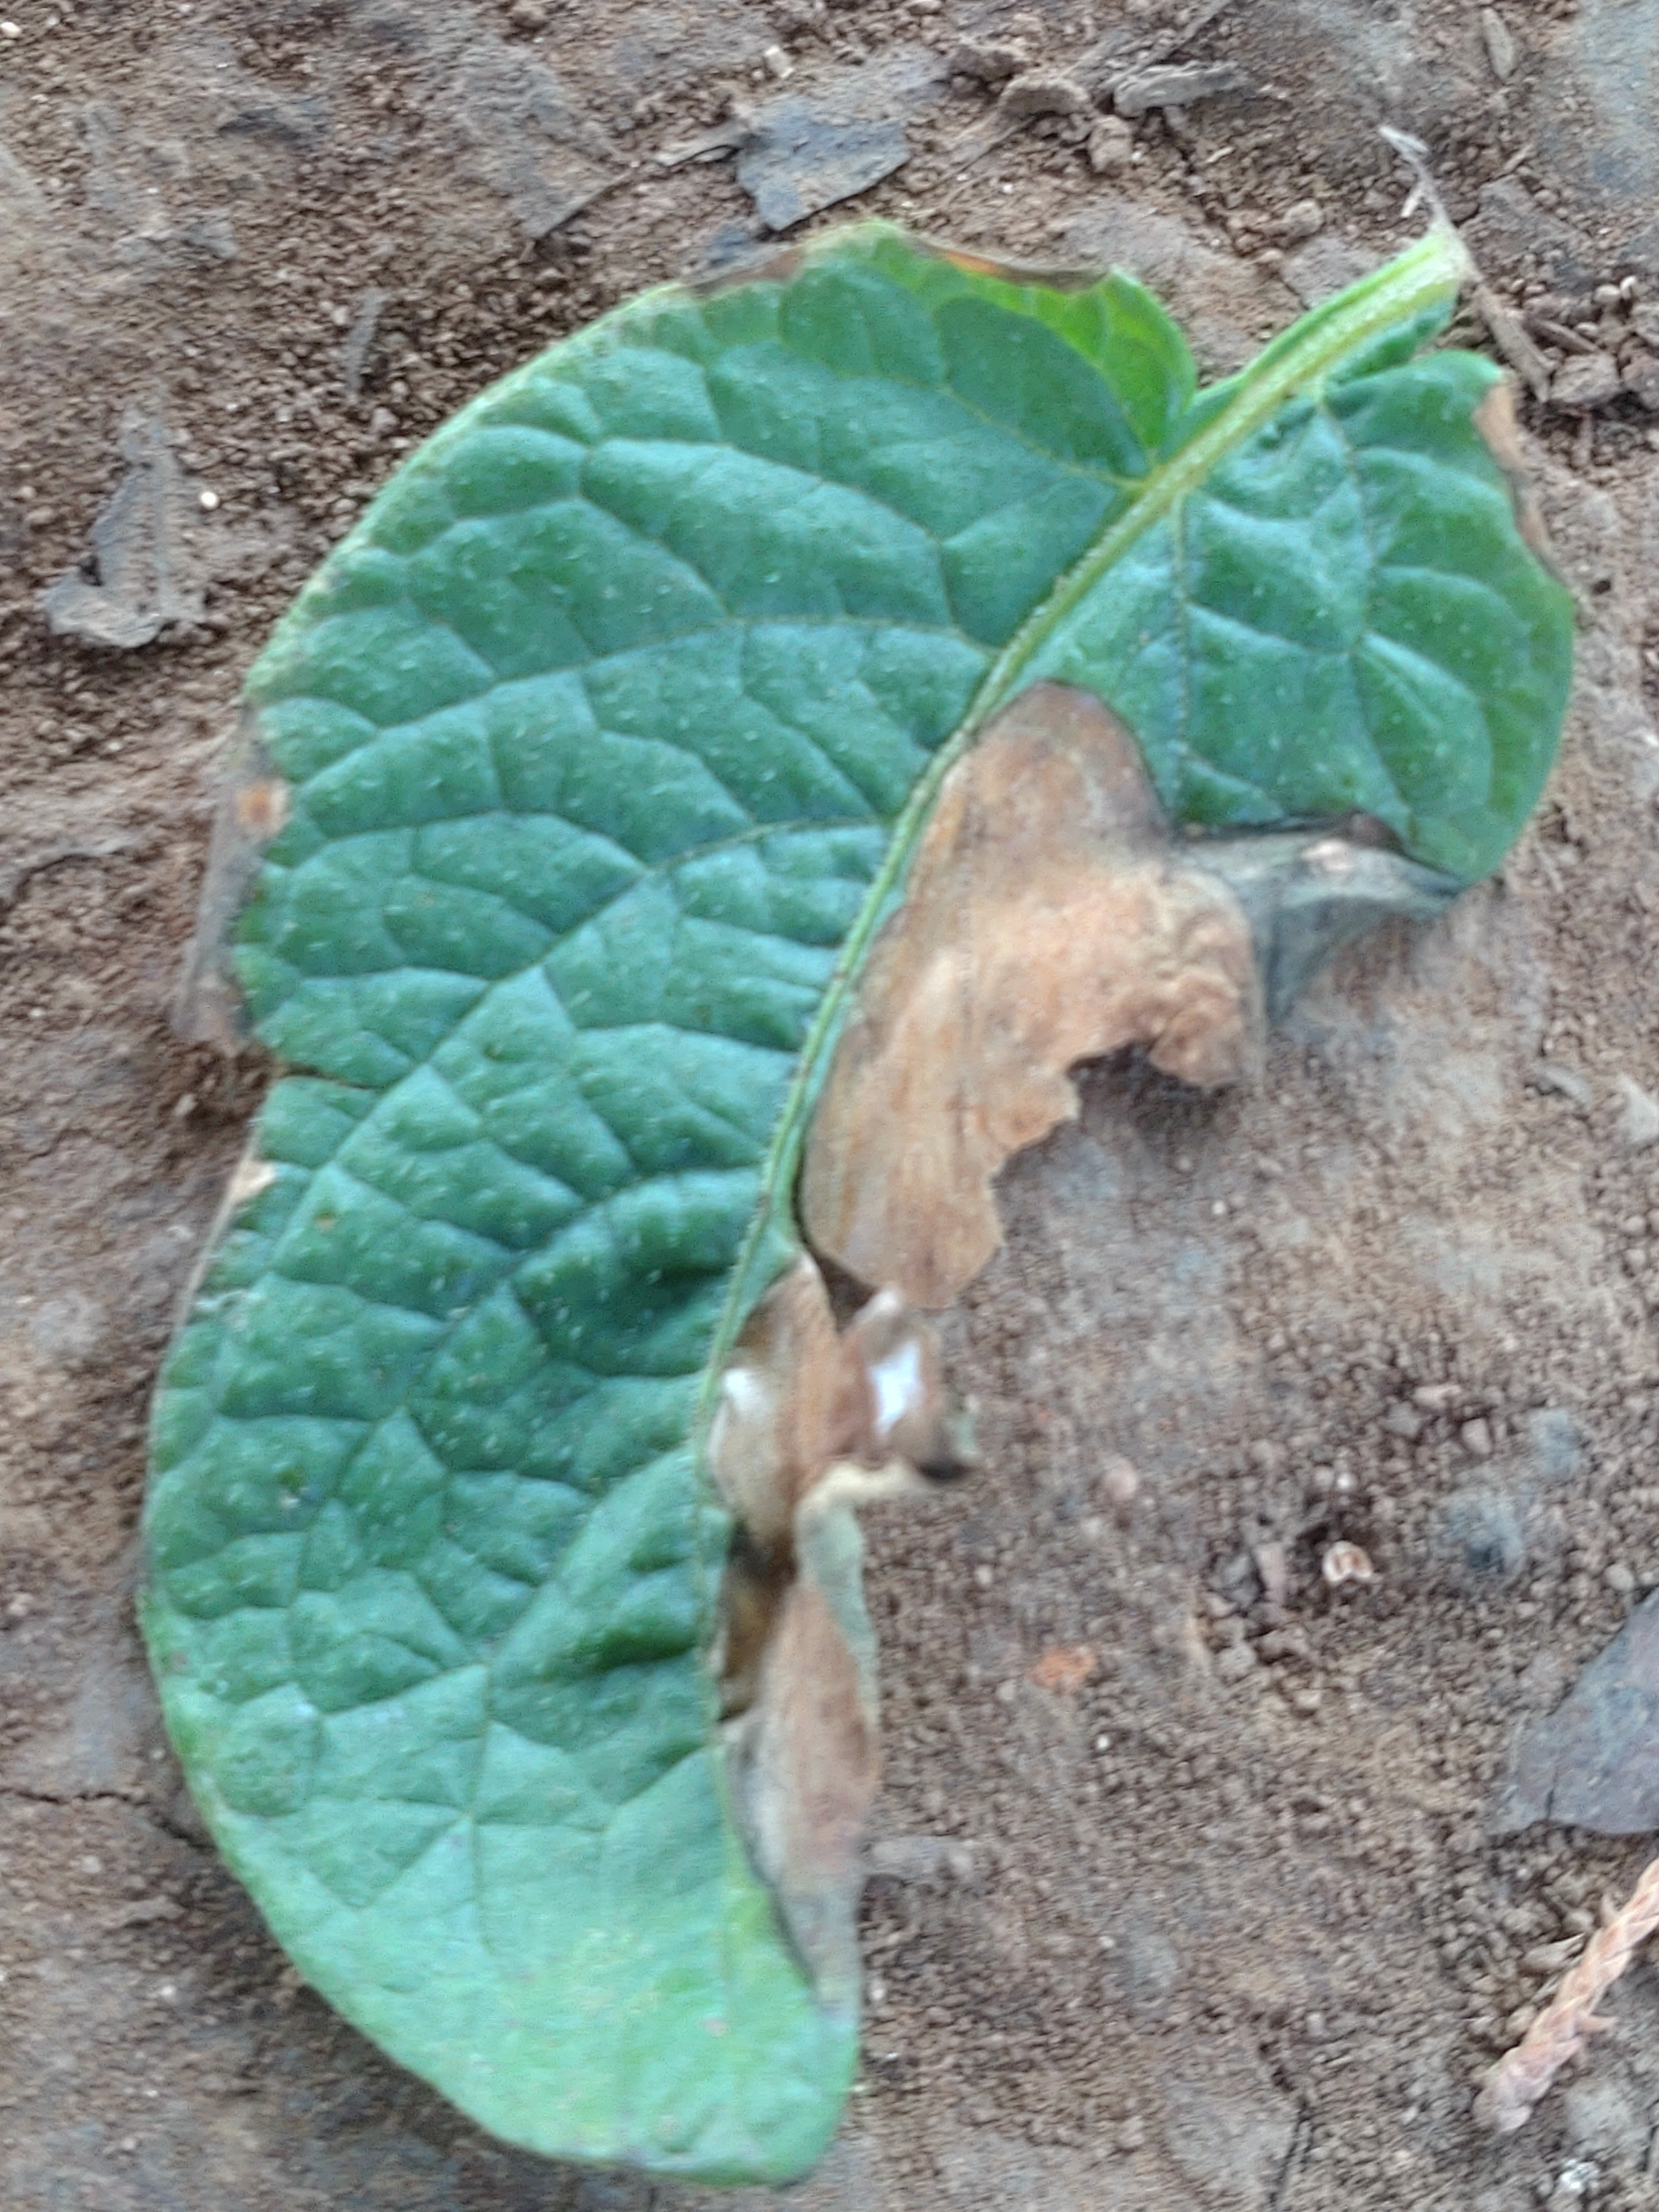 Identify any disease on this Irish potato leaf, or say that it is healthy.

early blight
